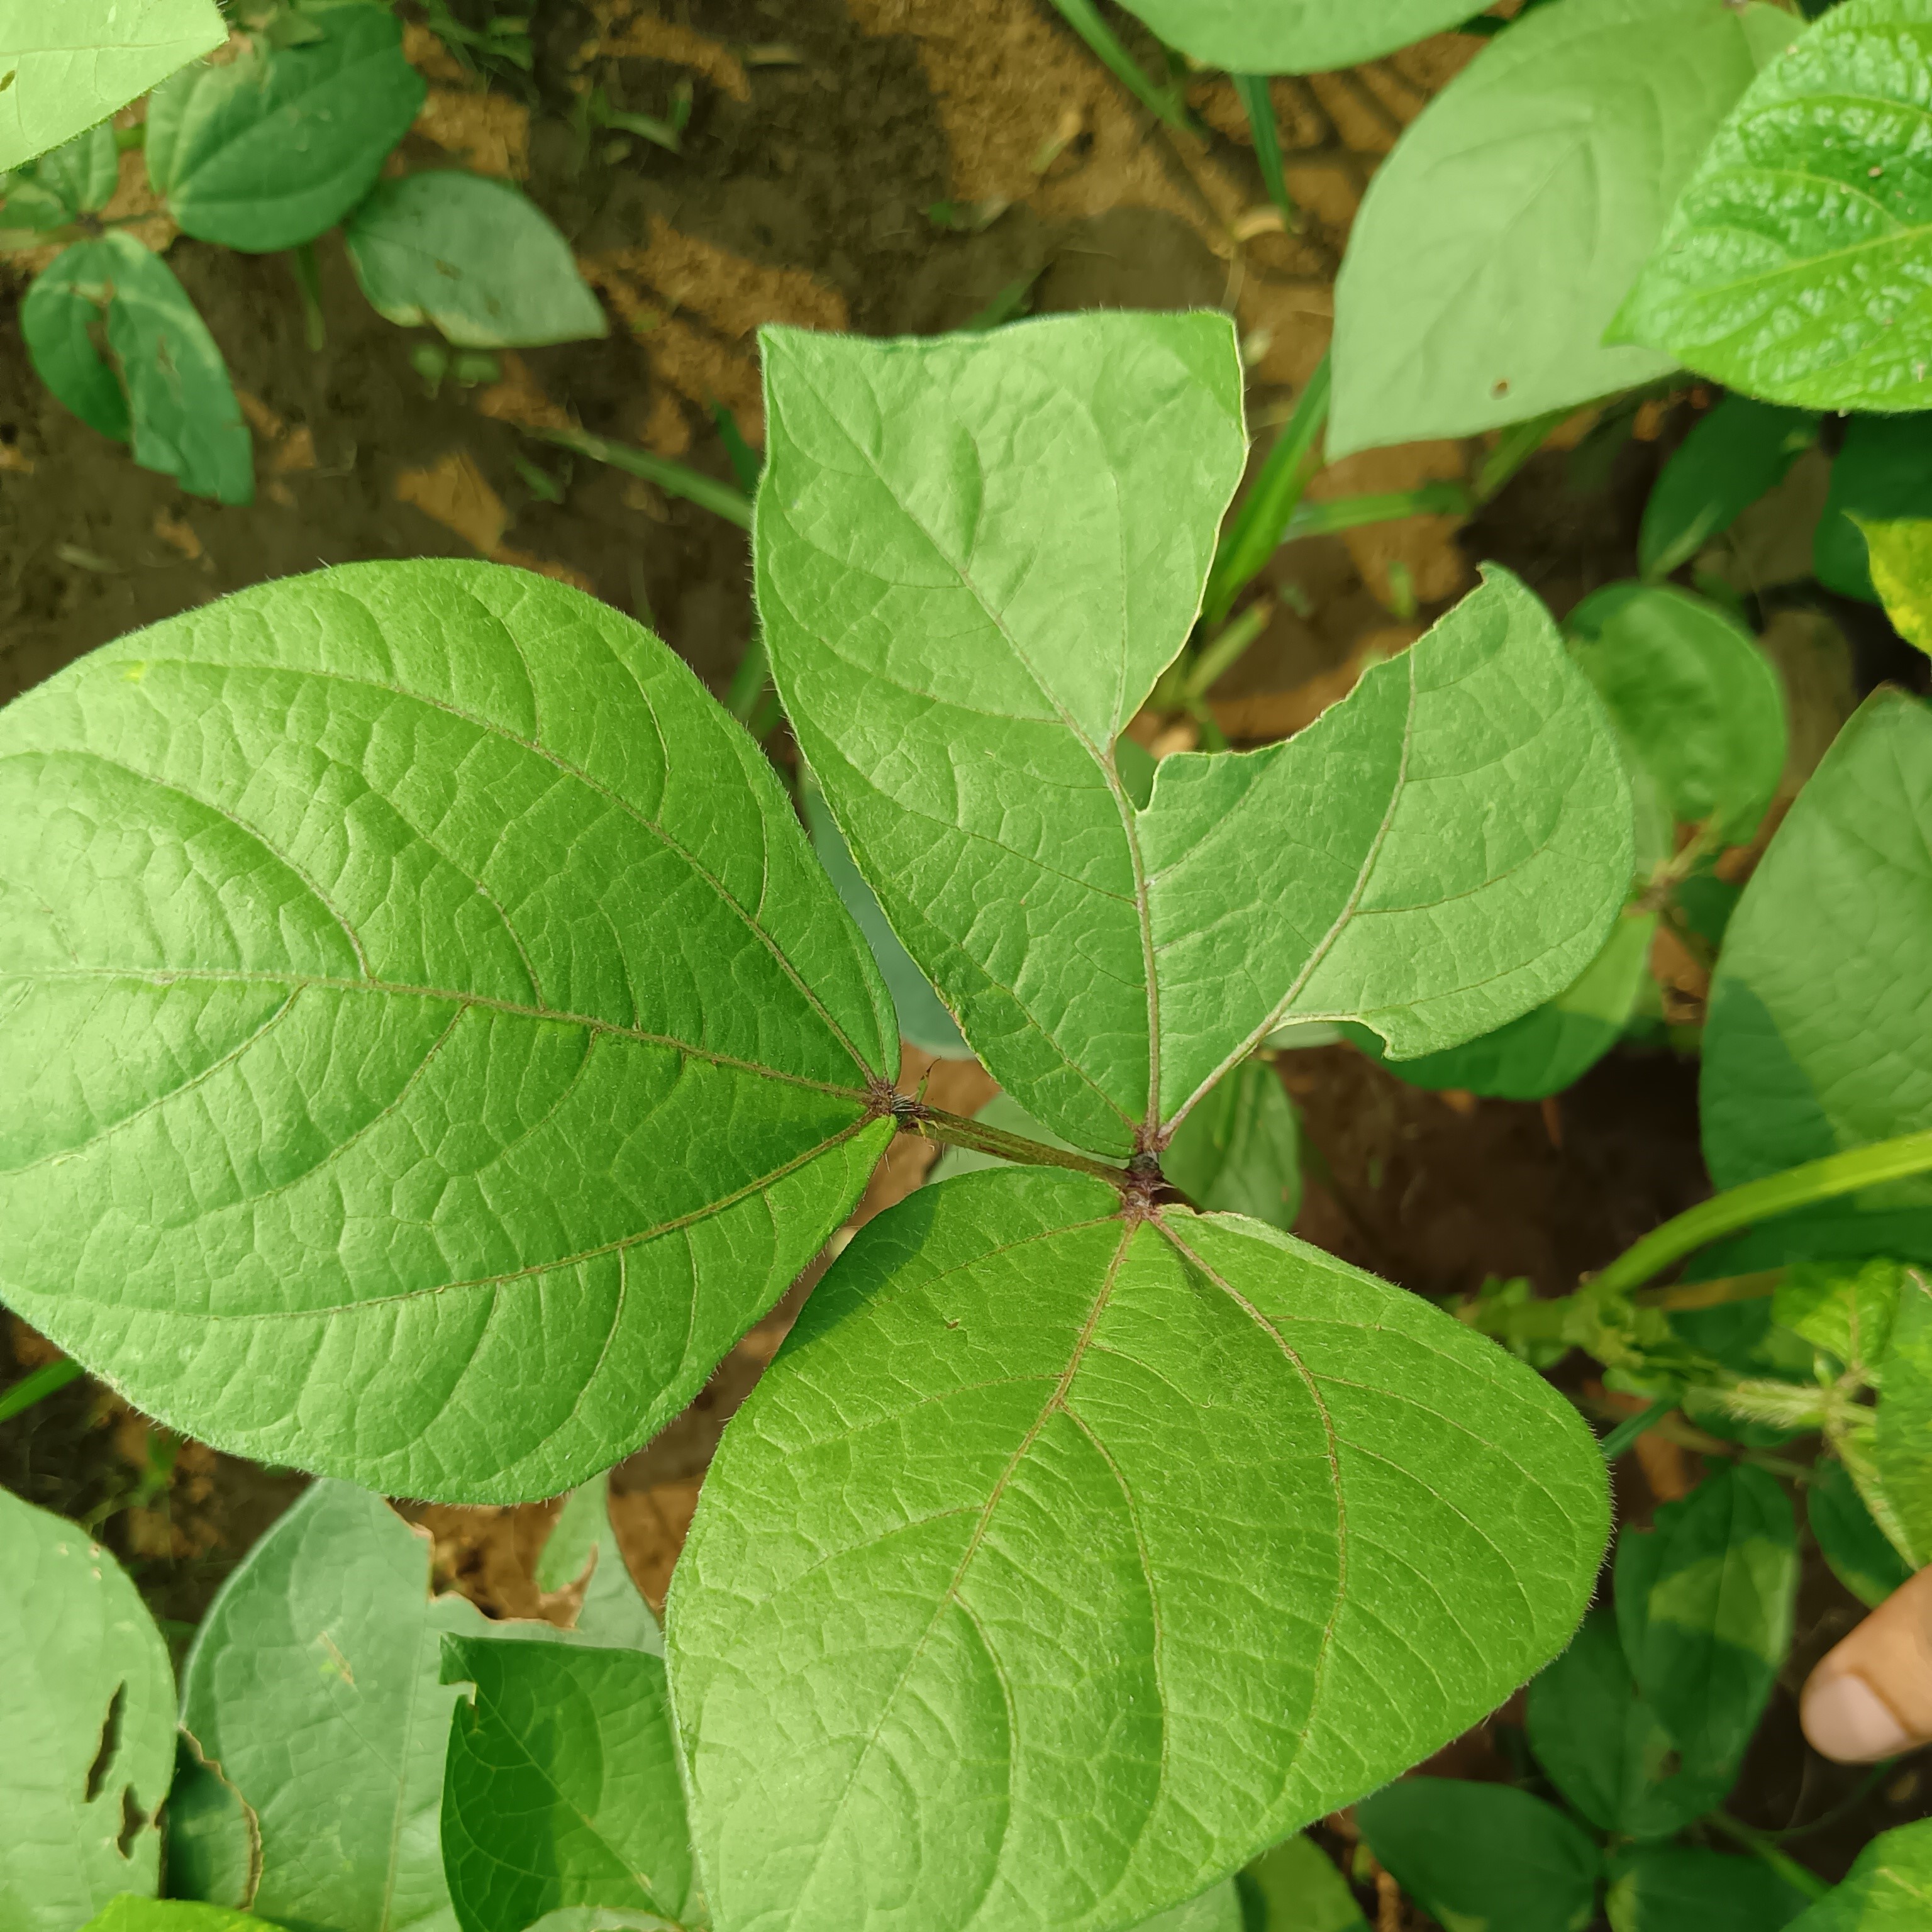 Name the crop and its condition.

mungbean, healthy
